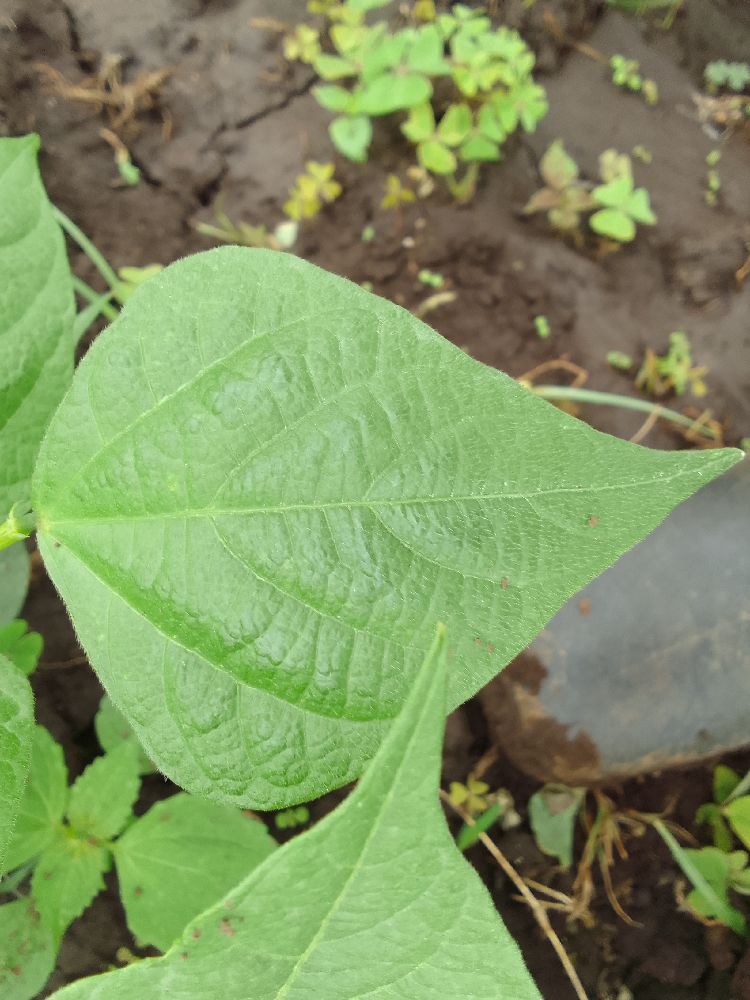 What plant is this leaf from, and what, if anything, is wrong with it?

common bean, healthy
